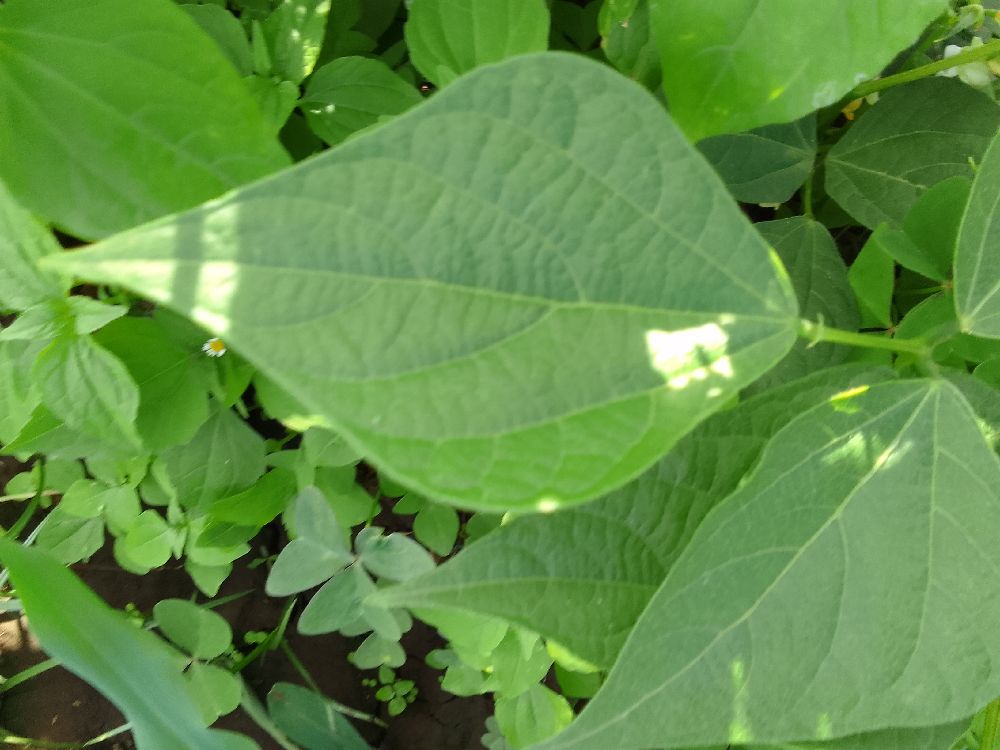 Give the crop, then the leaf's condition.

common bean, healthy
